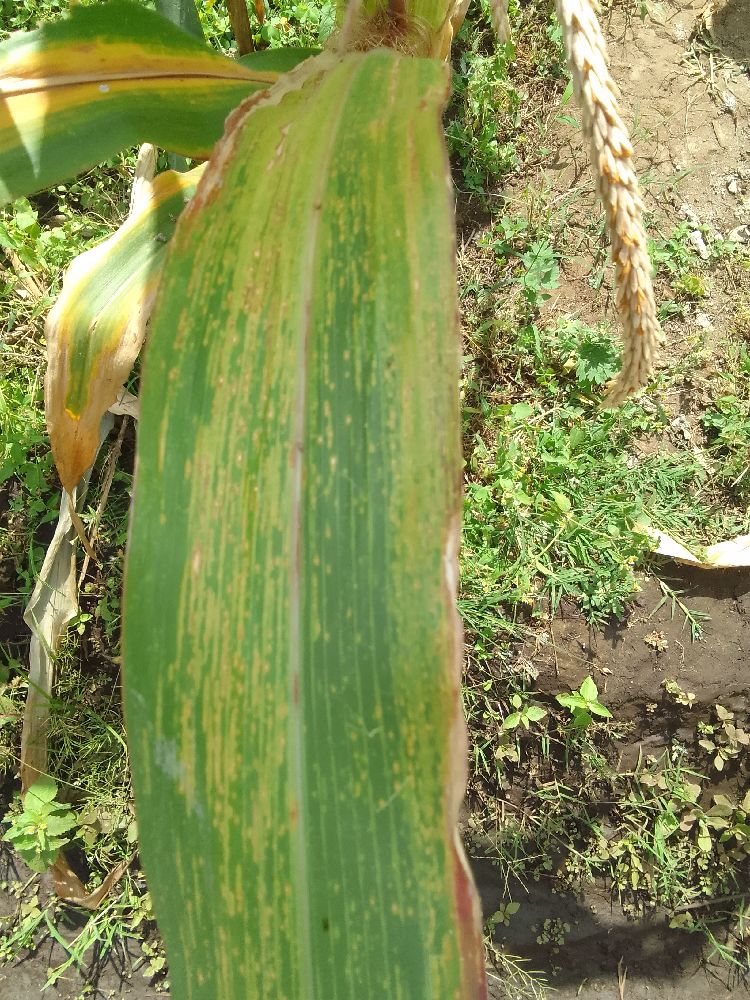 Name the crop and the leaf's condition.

maize, maize lethal necrosis
